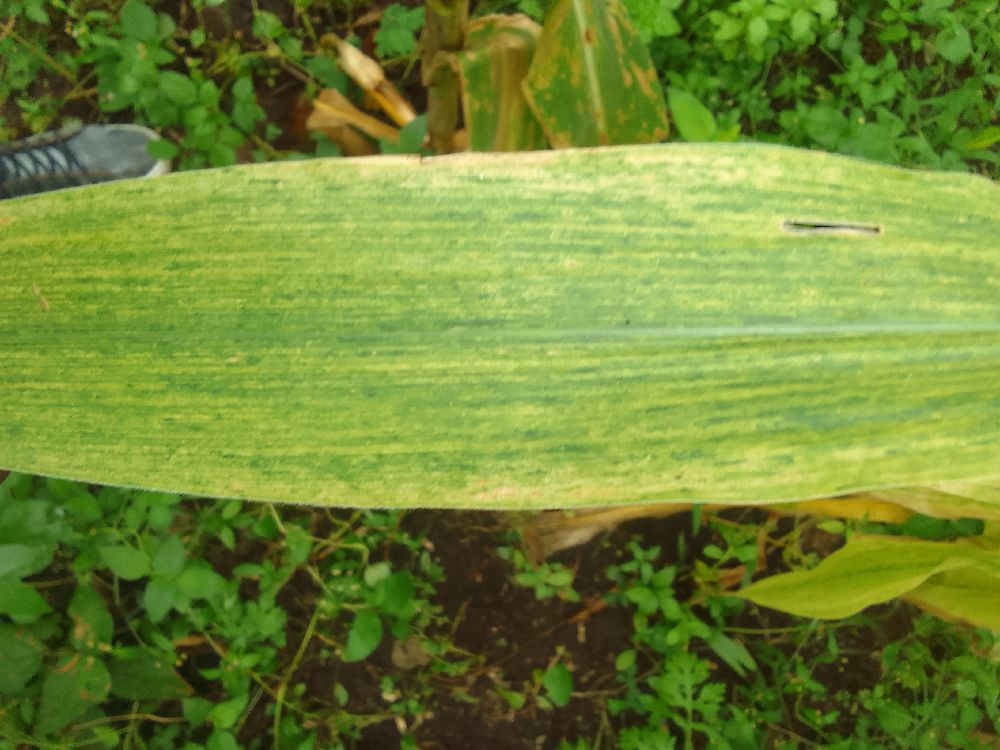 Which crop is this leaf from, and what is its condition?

maize, maize lethal necrosis
